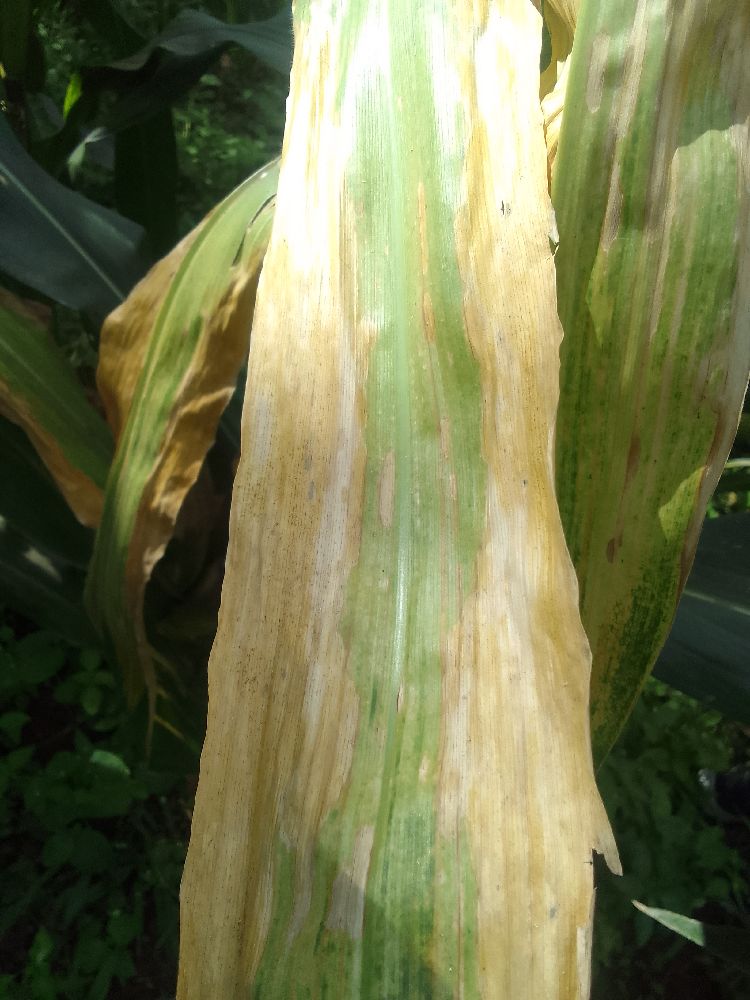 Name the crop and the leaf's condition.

maize, maize lethal necrosis
